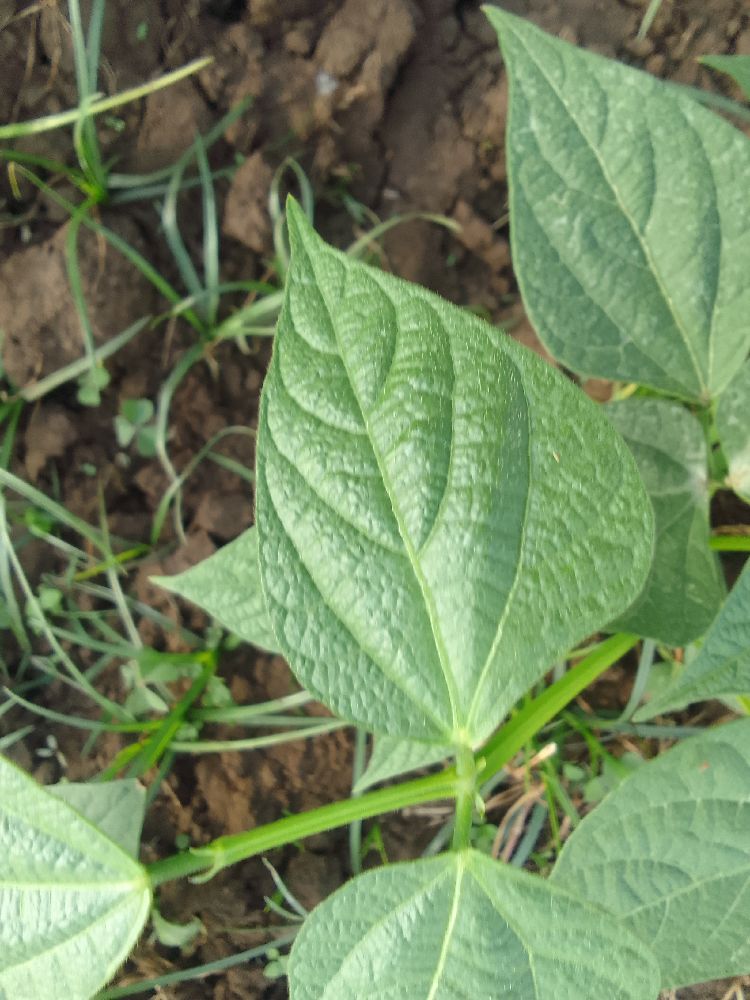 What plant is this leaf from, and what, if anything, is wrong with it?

common bean, healthy
